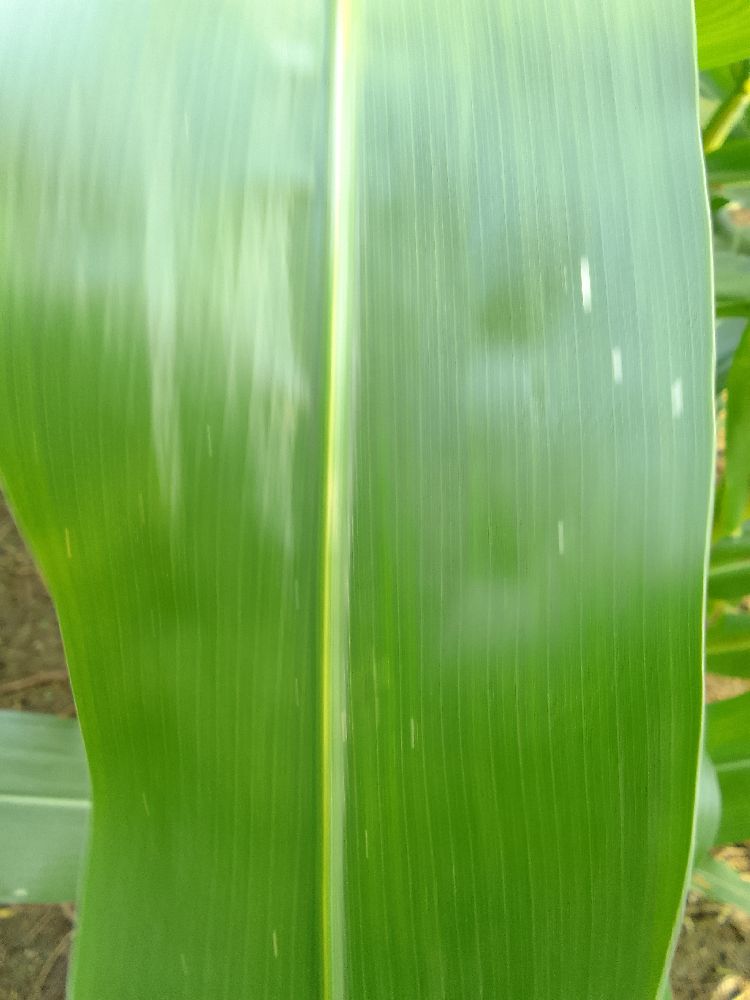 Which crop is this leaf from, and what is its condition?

maize, healthy
